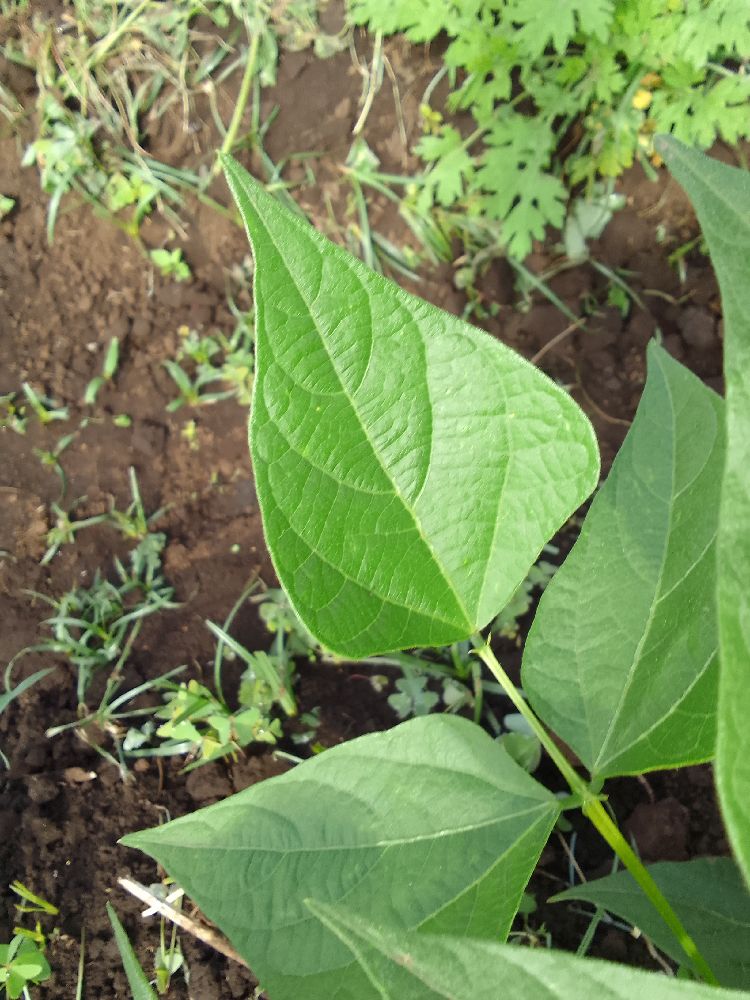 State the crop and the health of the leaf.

common bean, healthy
